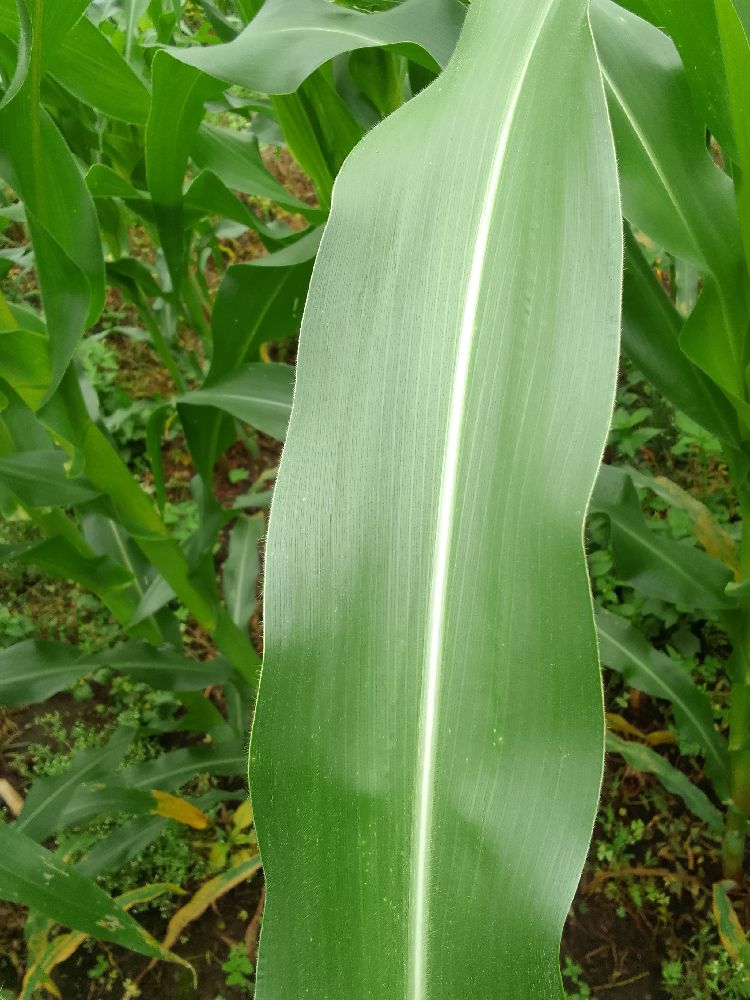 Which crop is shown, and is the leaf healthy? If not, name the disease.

maize, healthy
